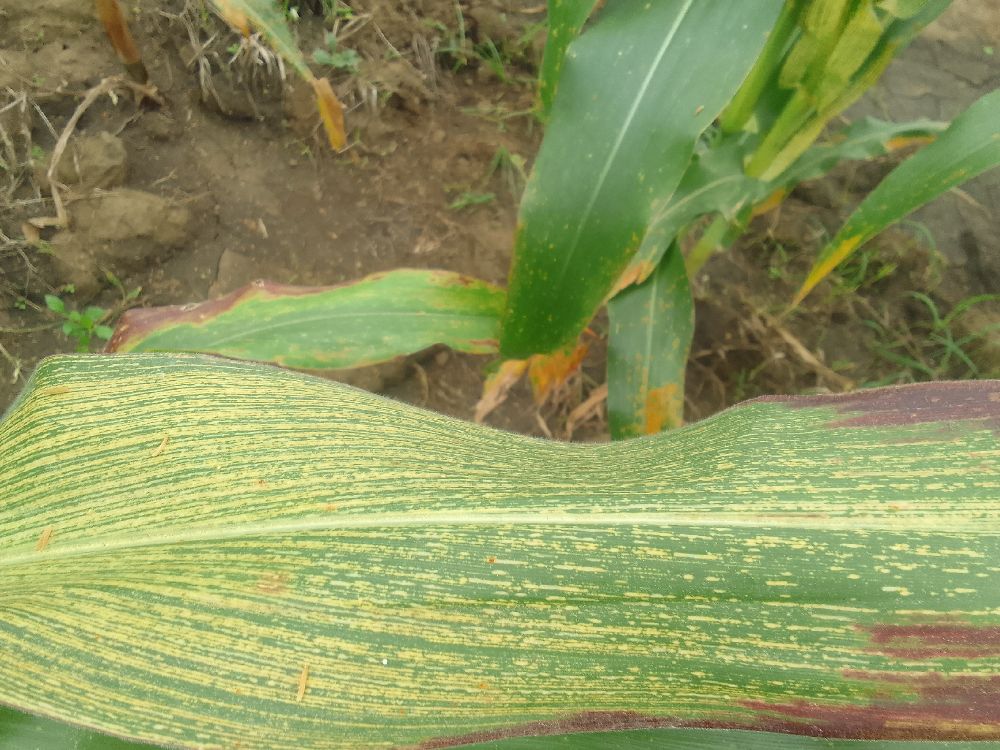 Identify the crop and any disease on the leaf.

maize, maize streak virus
